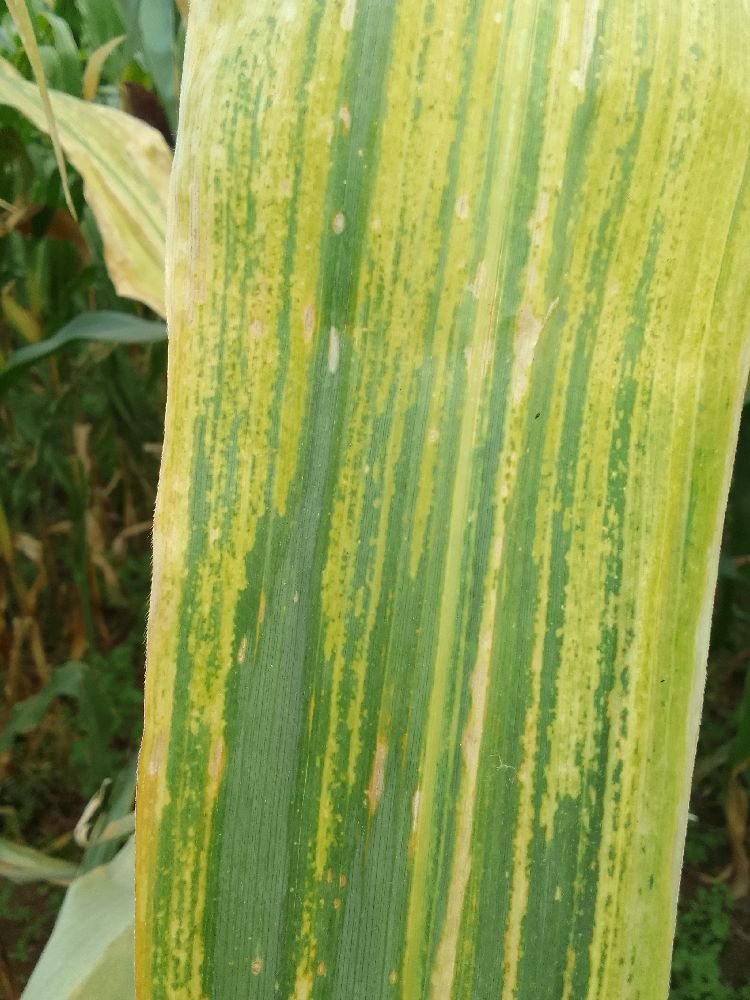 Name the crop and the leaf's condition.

maize, maize lethal necrosis
